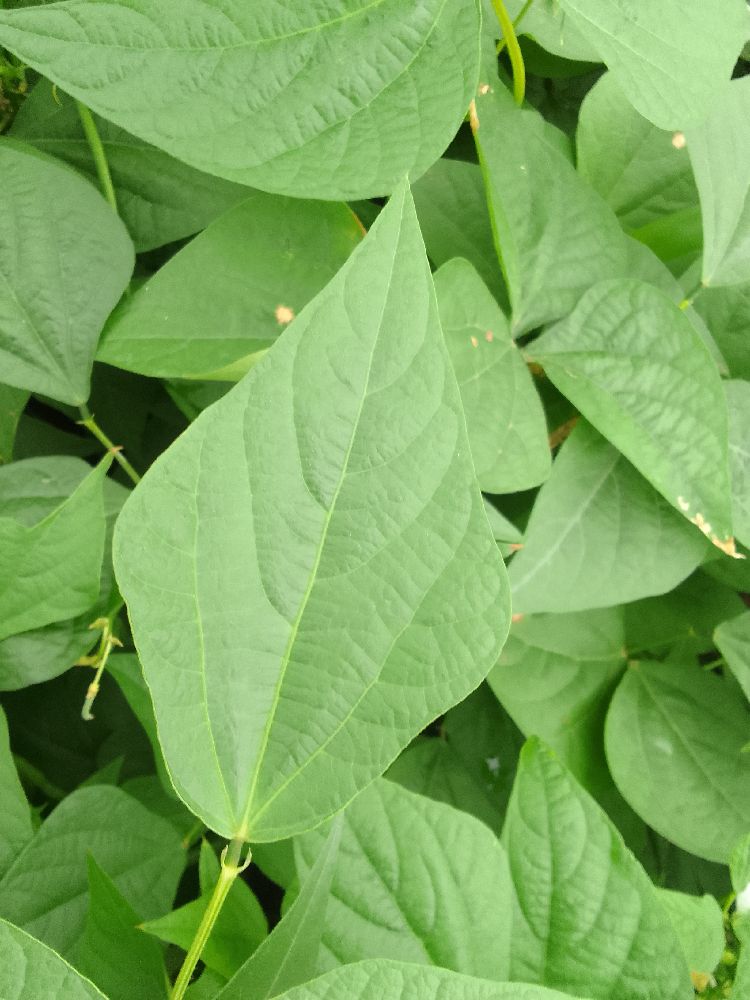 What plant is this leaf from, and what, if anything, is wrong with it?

common bean, healthy
